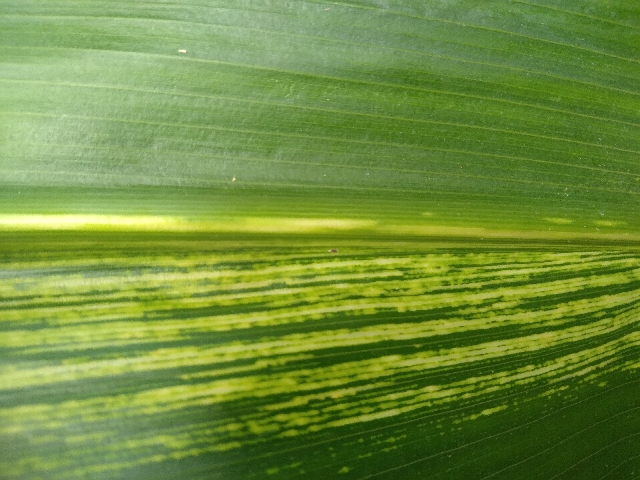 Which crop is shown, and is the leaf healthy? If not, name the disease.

maize, maize streak virus
